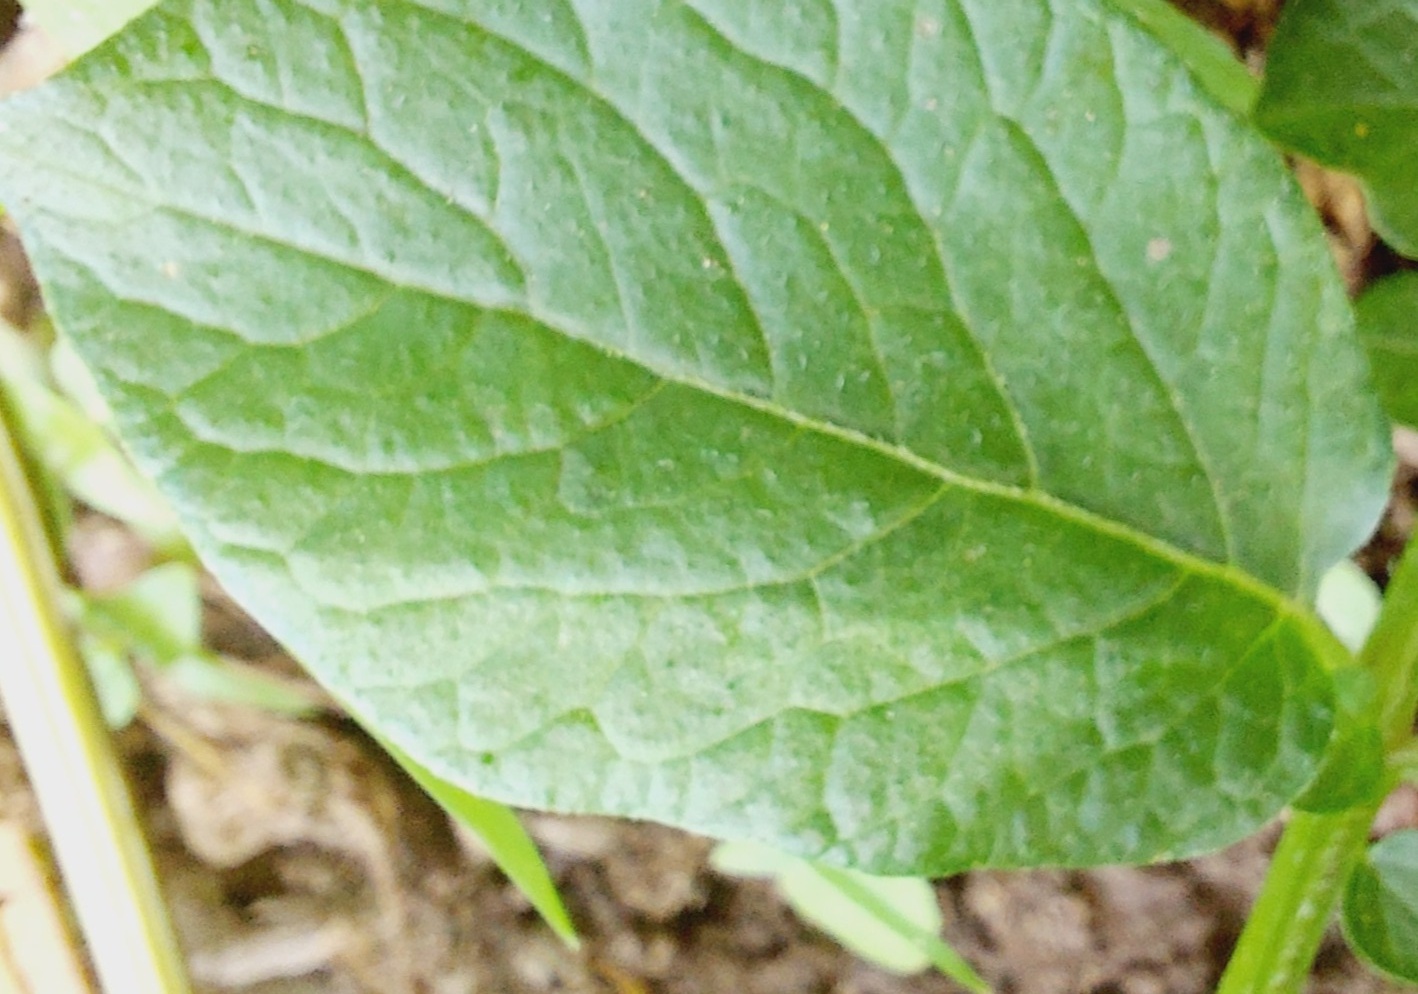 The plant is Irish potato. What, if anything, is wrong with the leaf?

healthy
